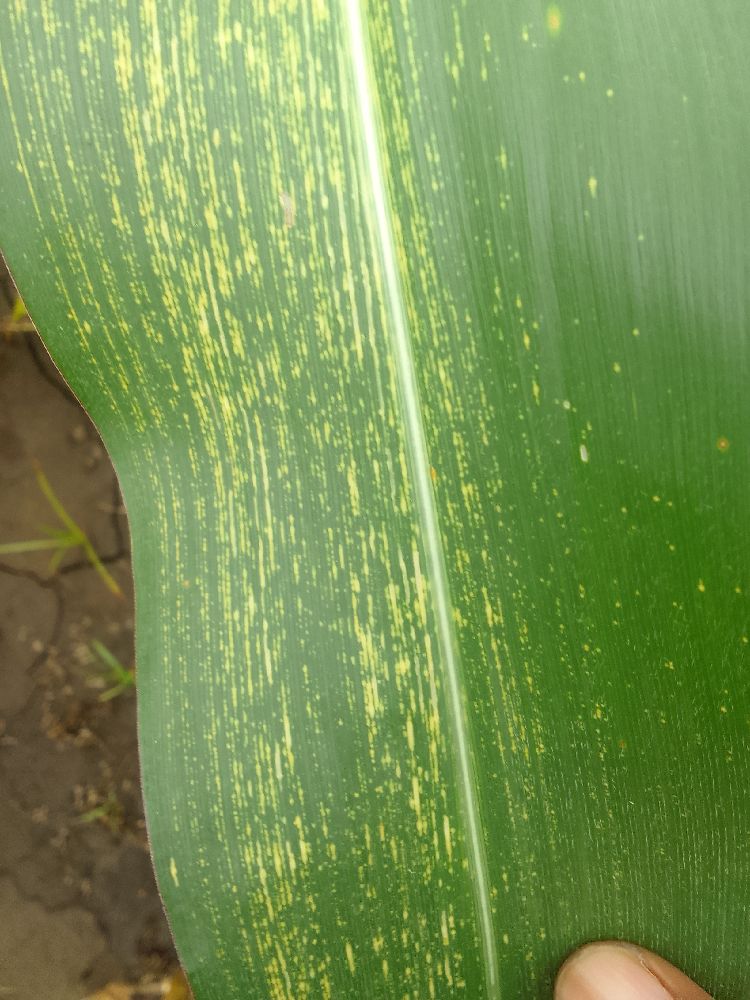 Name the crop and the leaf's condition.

maize, maize streak virus
